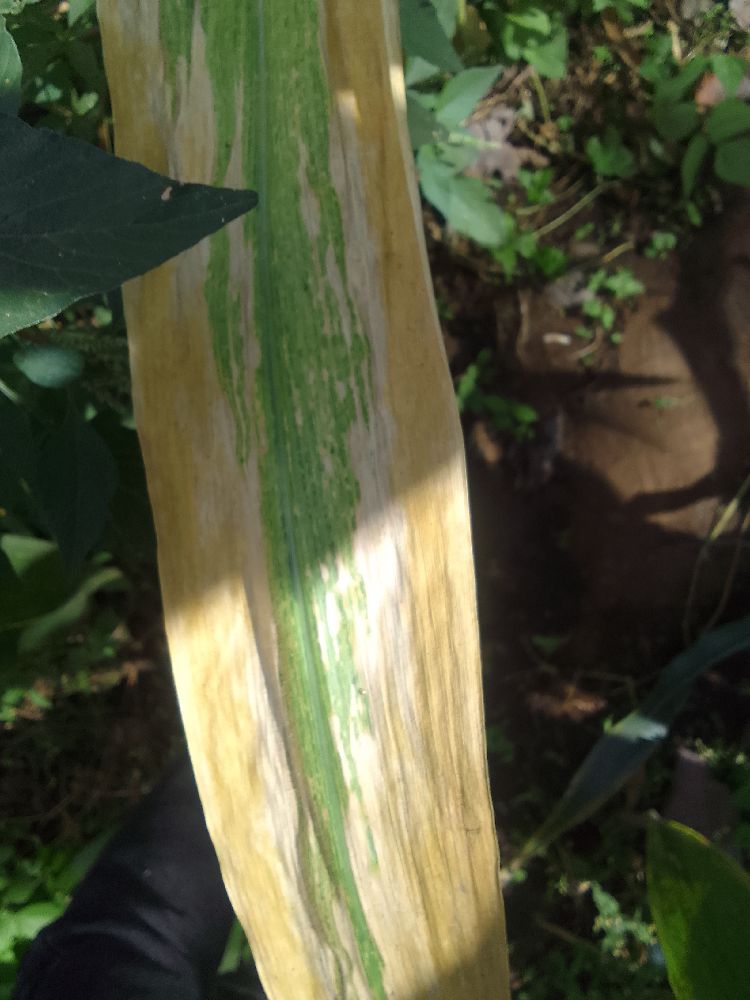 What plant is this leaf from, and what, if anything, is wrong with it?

maize, maize lethal necrosis
